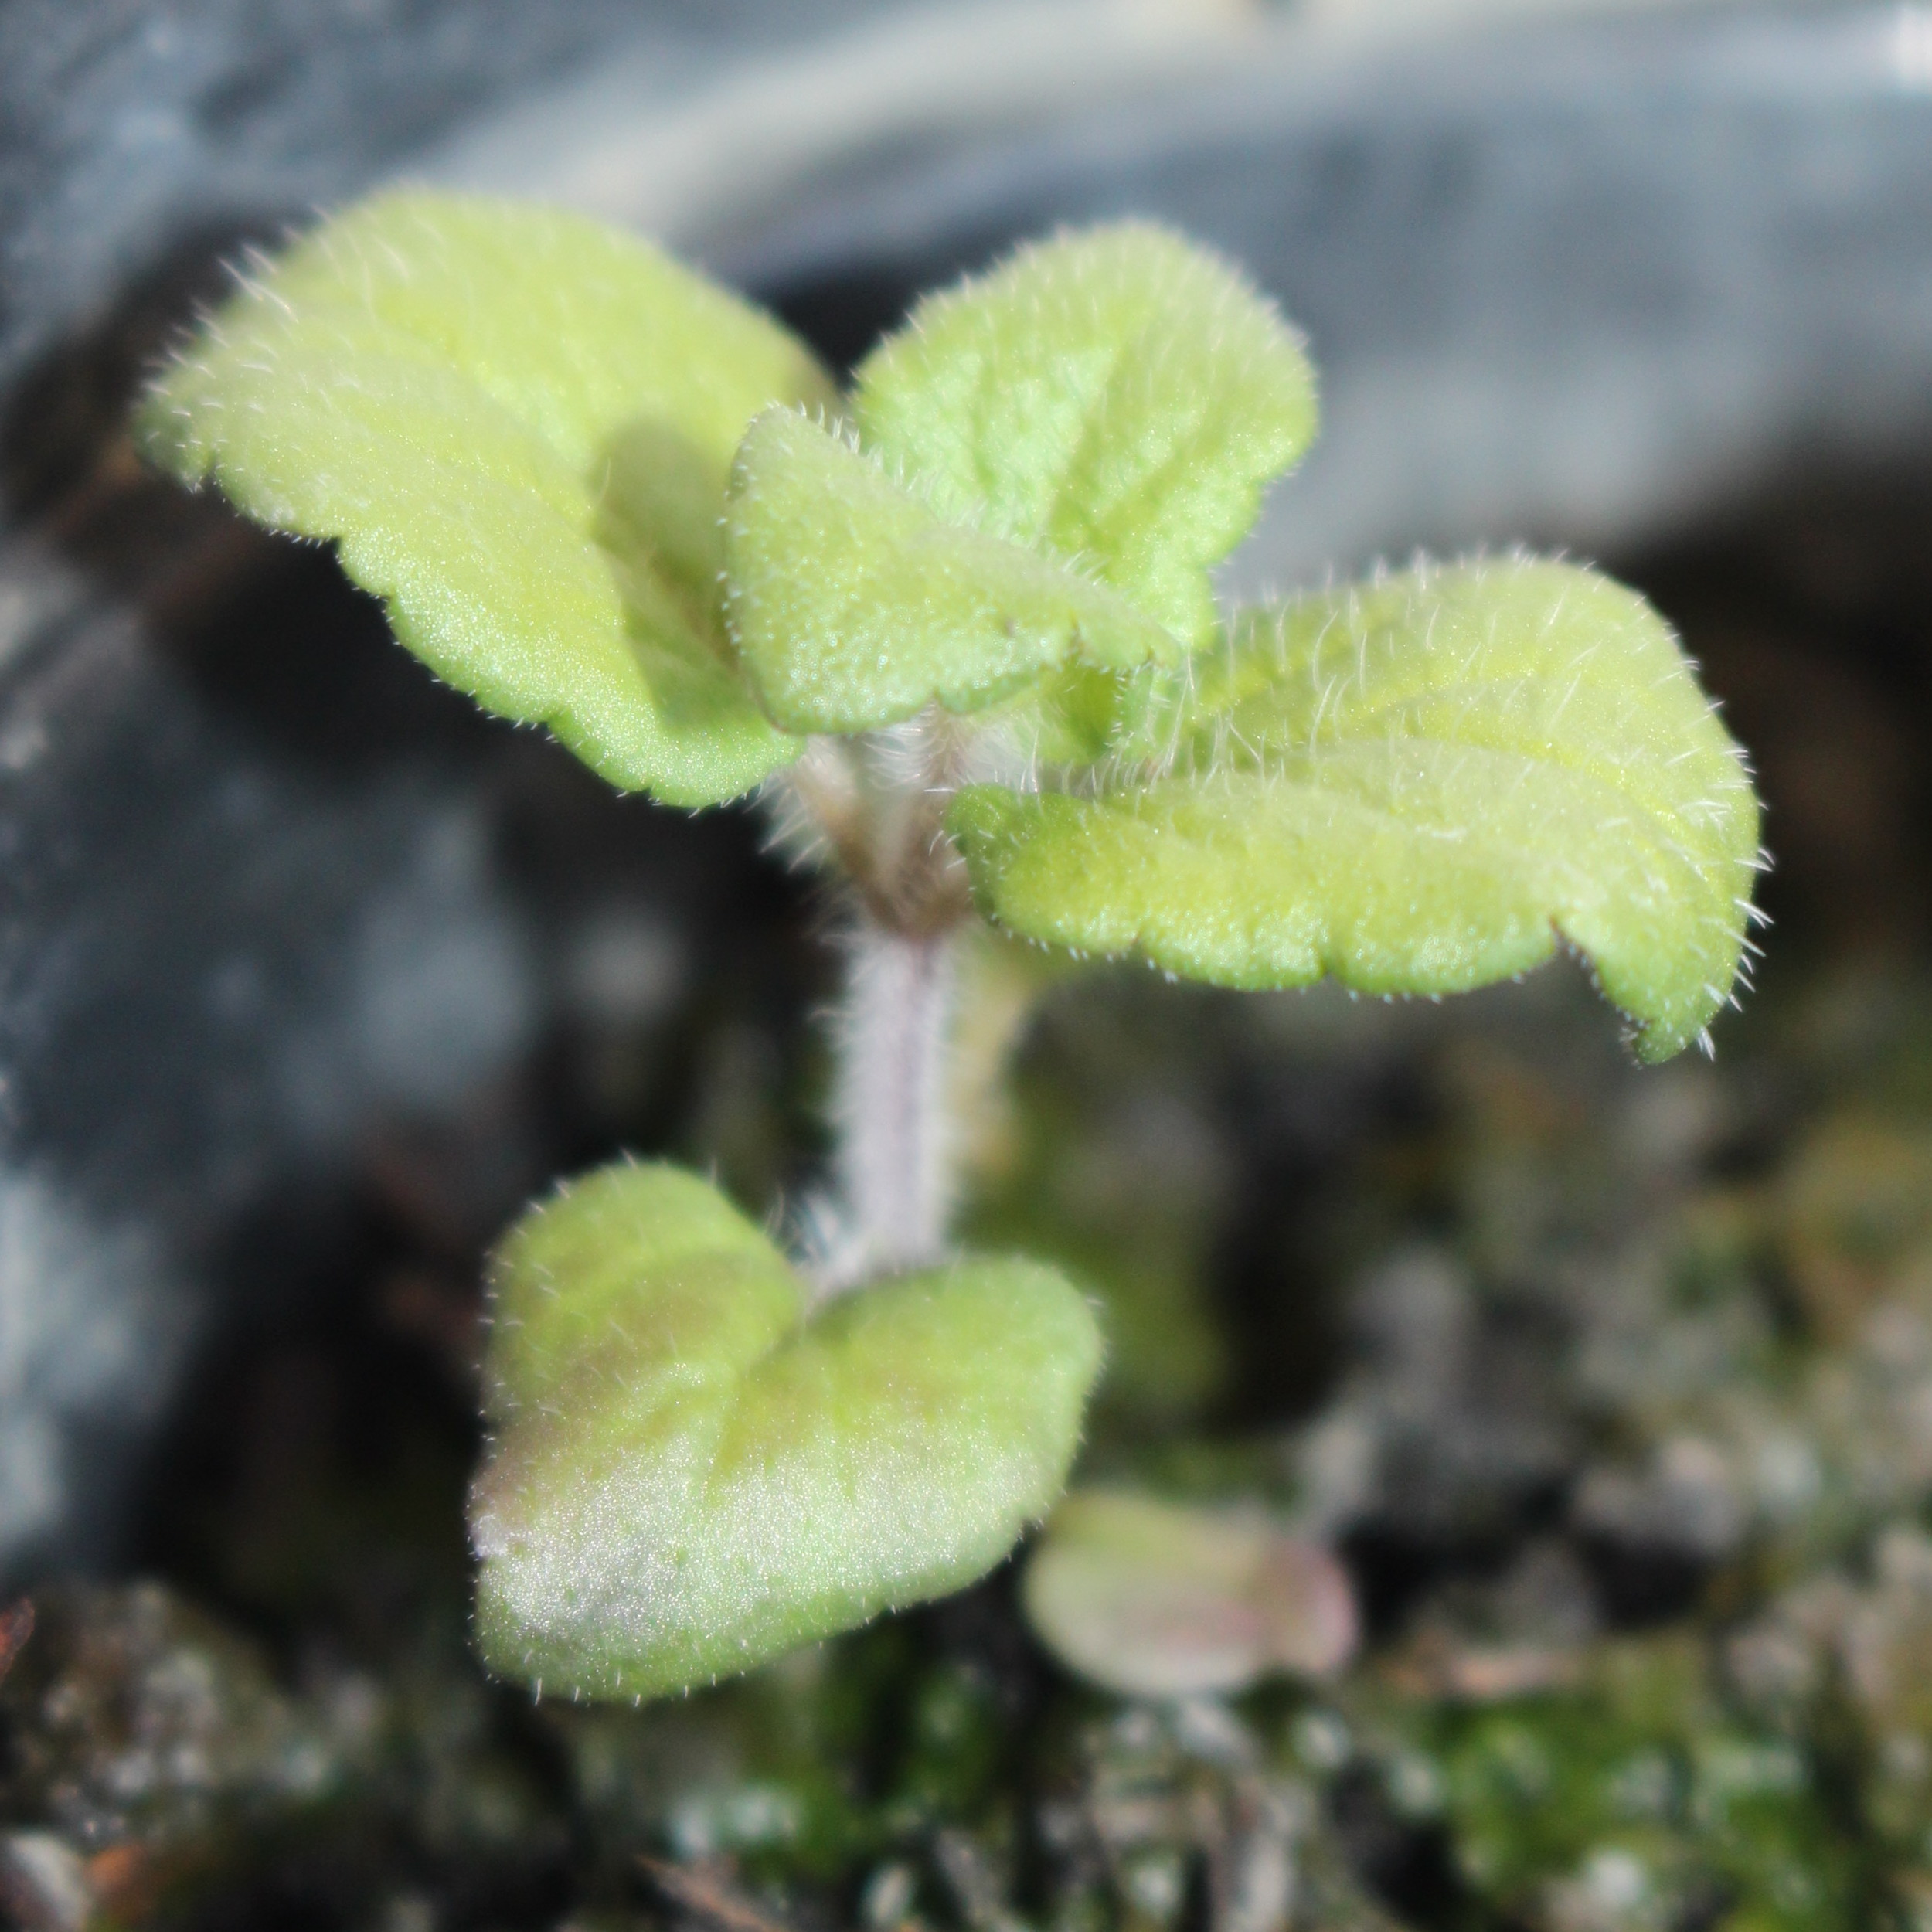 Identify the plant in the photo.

Veronica persica
